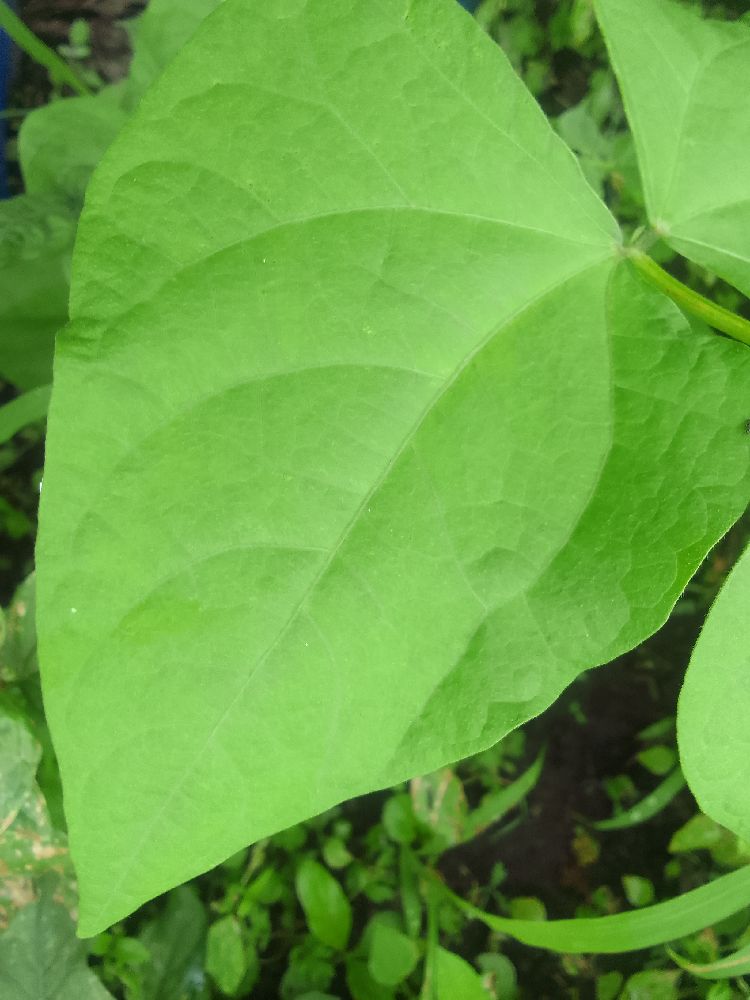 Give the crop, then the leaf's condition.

common bean, healthy
